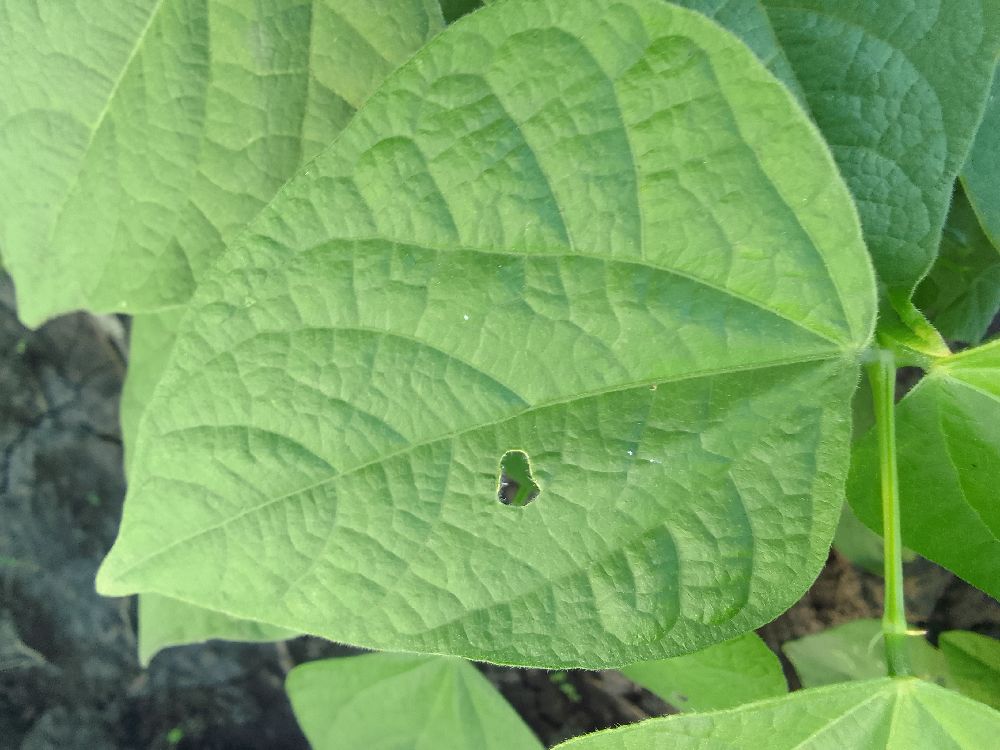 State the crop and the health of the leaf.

common bean, healthy
